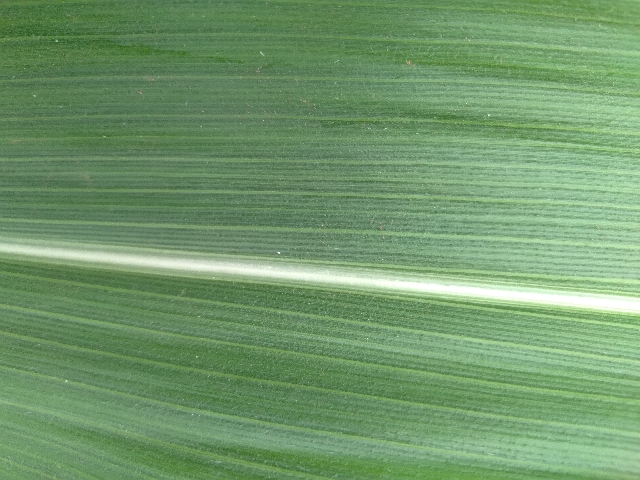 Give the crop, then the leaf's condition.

maize, healthy
